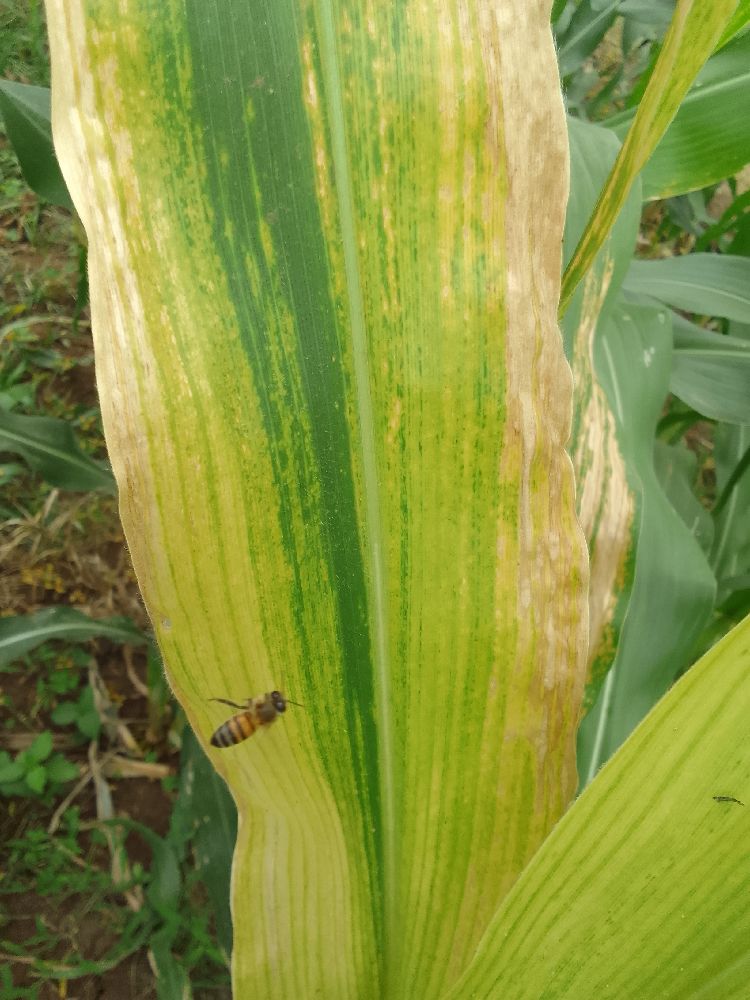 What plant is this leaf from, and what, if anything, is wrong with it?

maize, maize lethal necrosis
